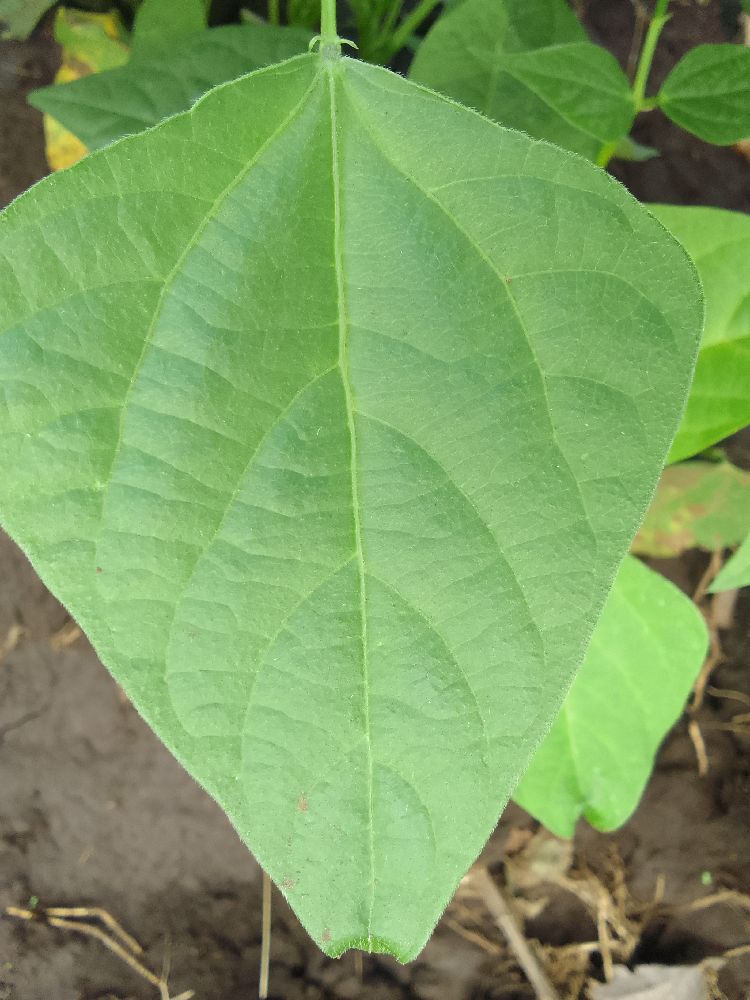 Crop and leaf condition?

common bean, healthy
